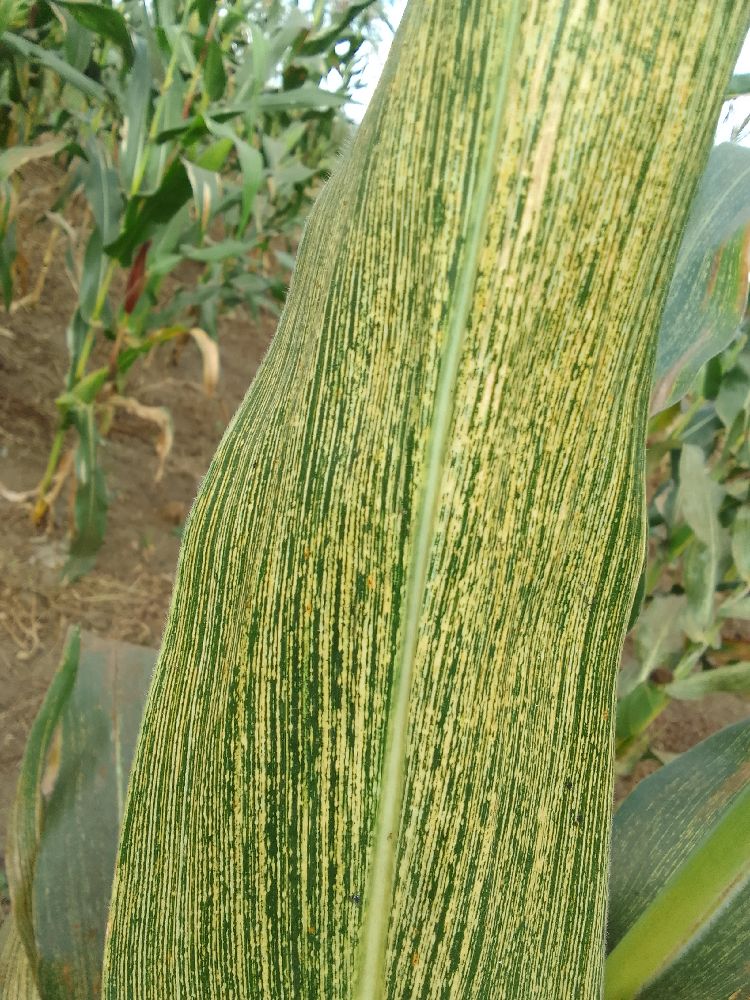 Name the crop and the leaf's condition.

maize, maize streak virus
